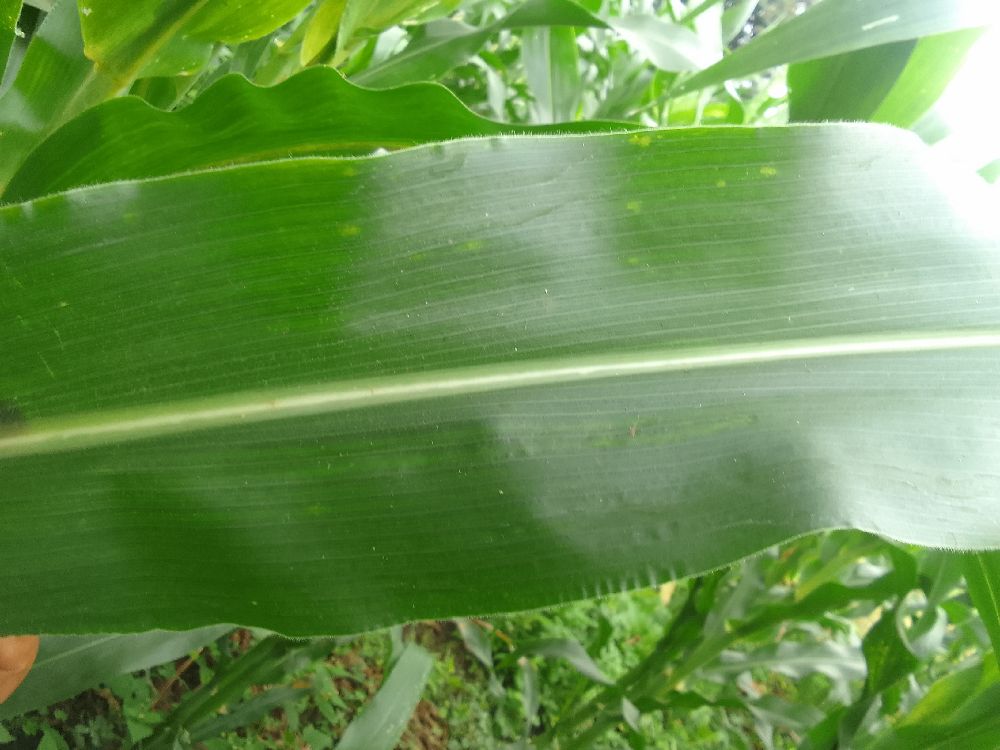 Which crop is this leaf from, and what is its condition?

maize, healthy
